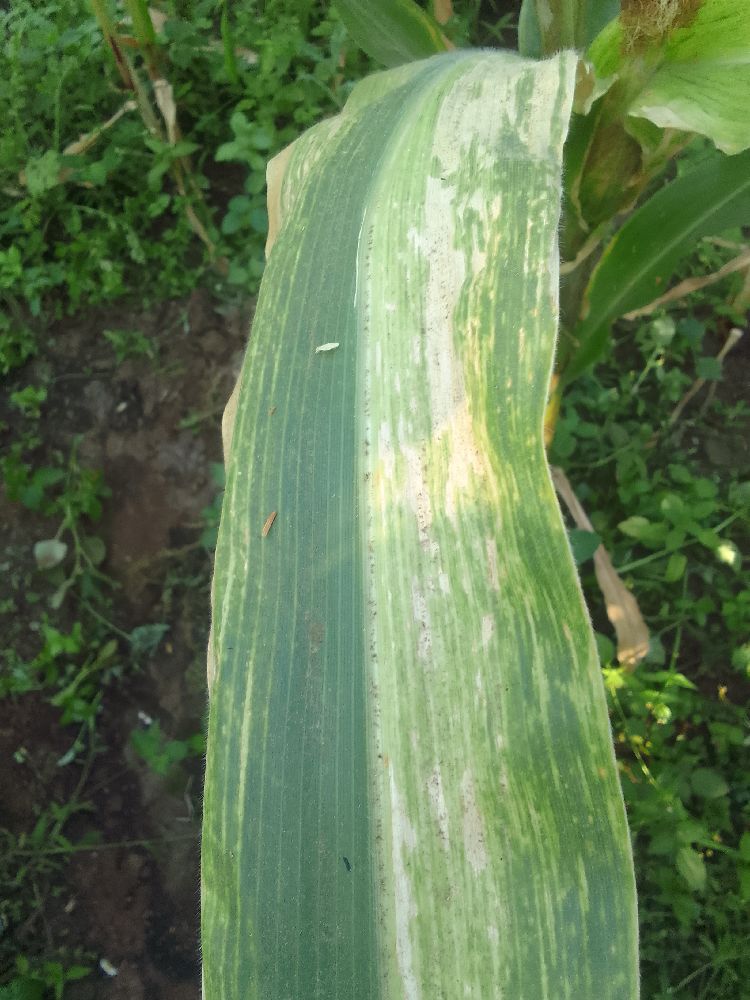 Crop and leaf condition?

maize, maize lethal necrosis
